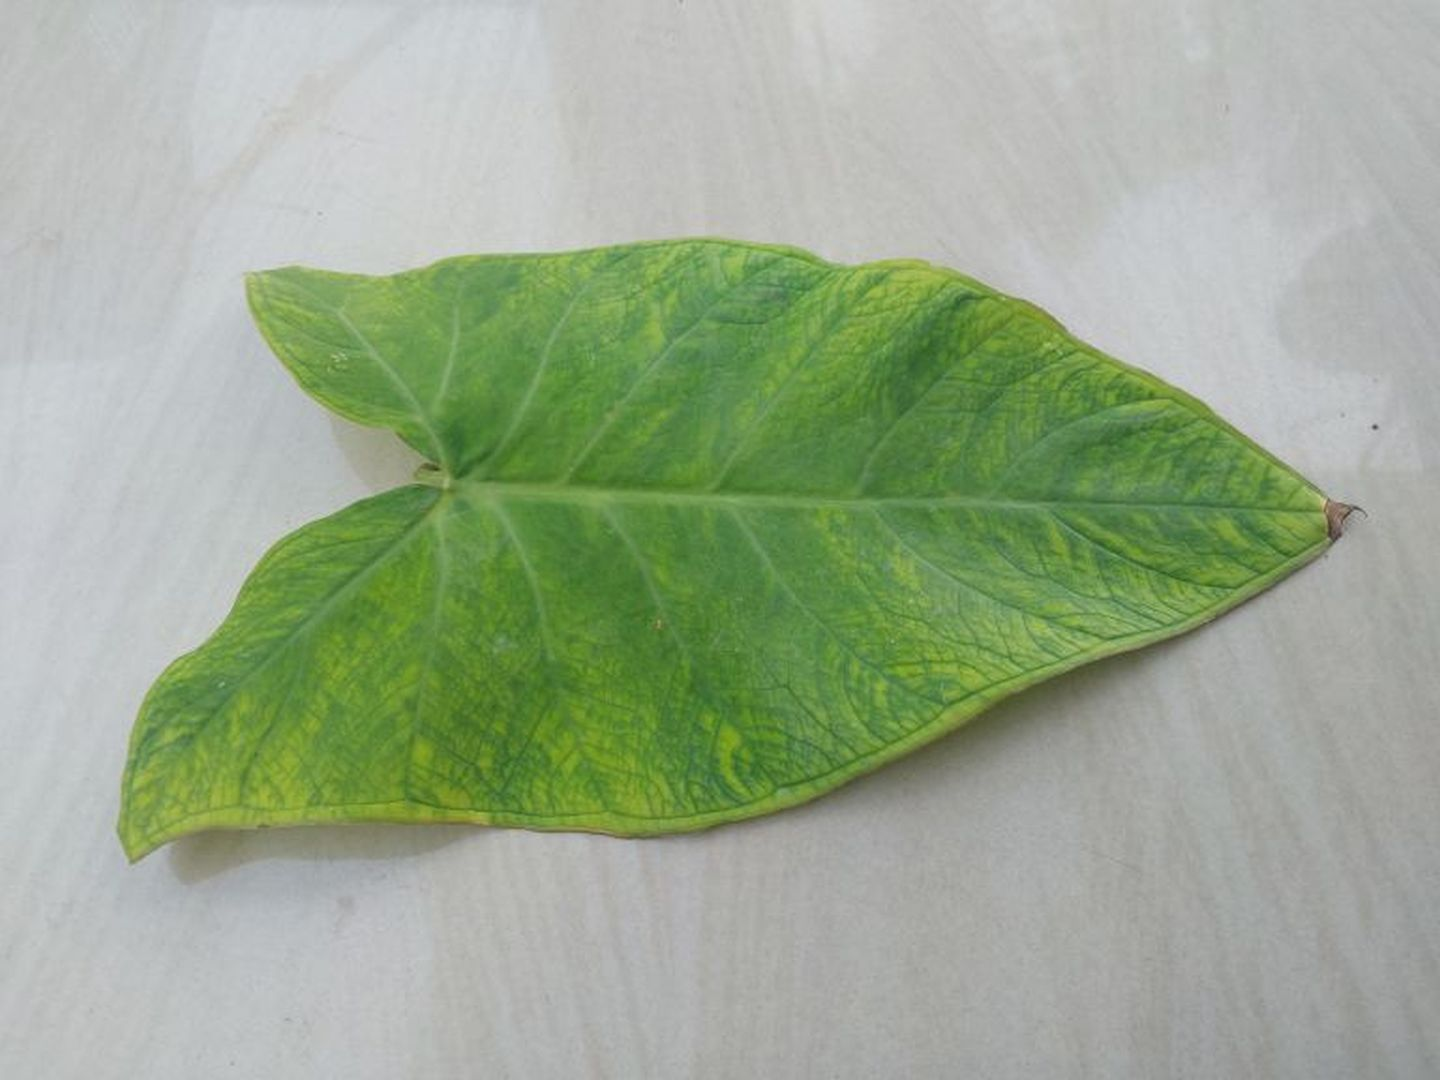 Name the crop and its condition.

taro, mosaic
